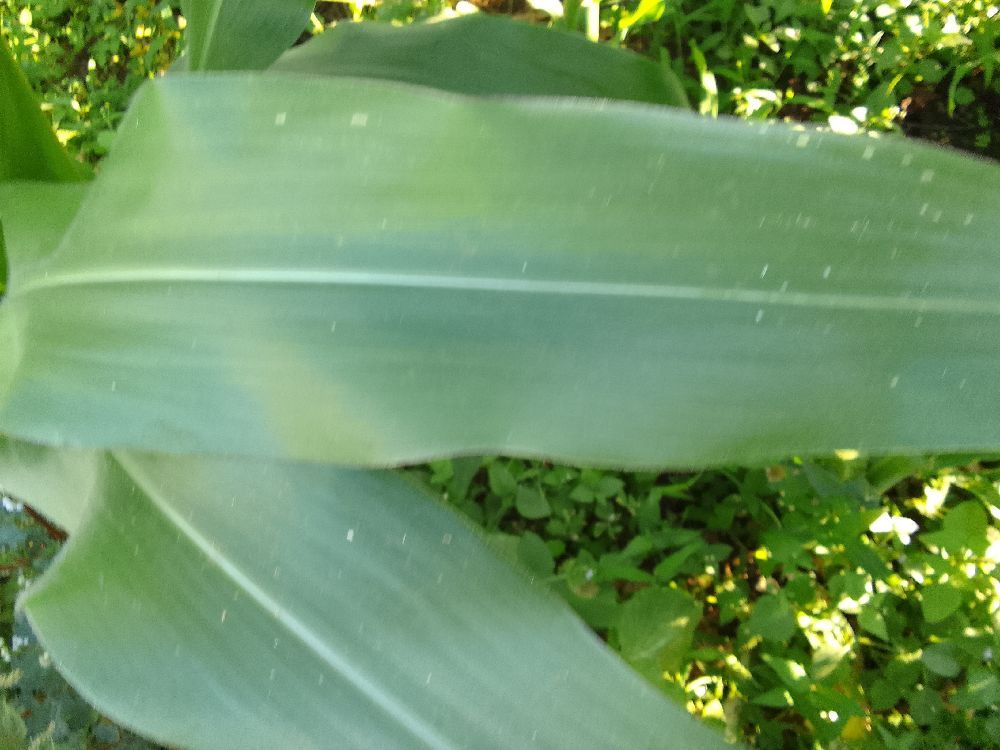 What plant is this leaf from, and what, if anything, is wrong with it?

maize, healthy
